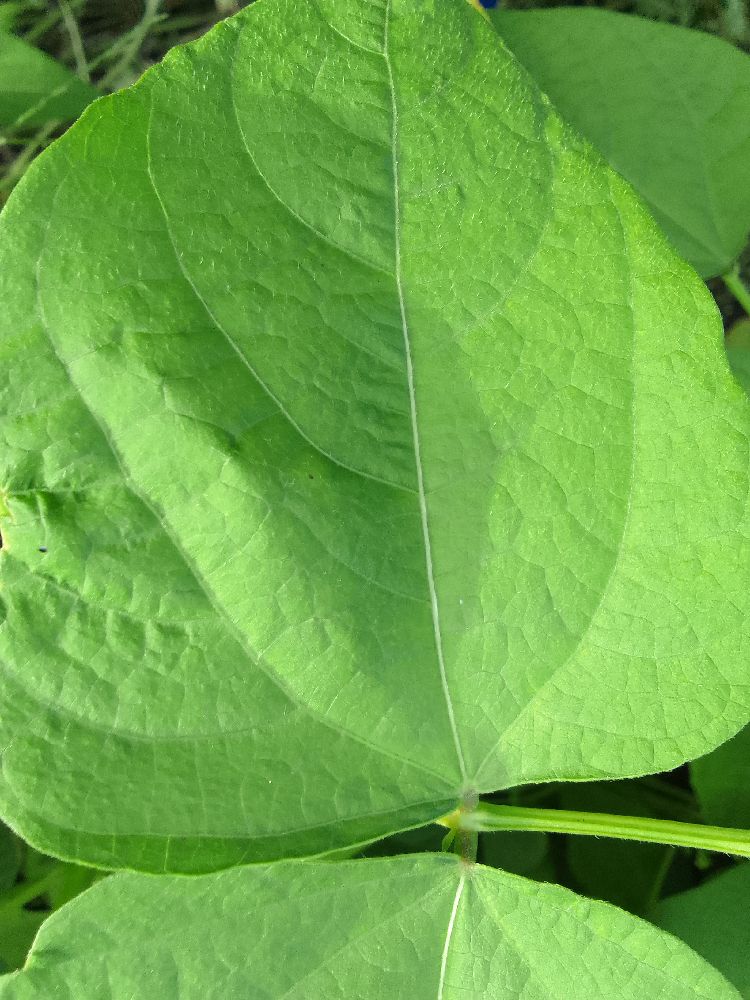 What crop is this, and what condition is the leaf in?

common bean, healthy
